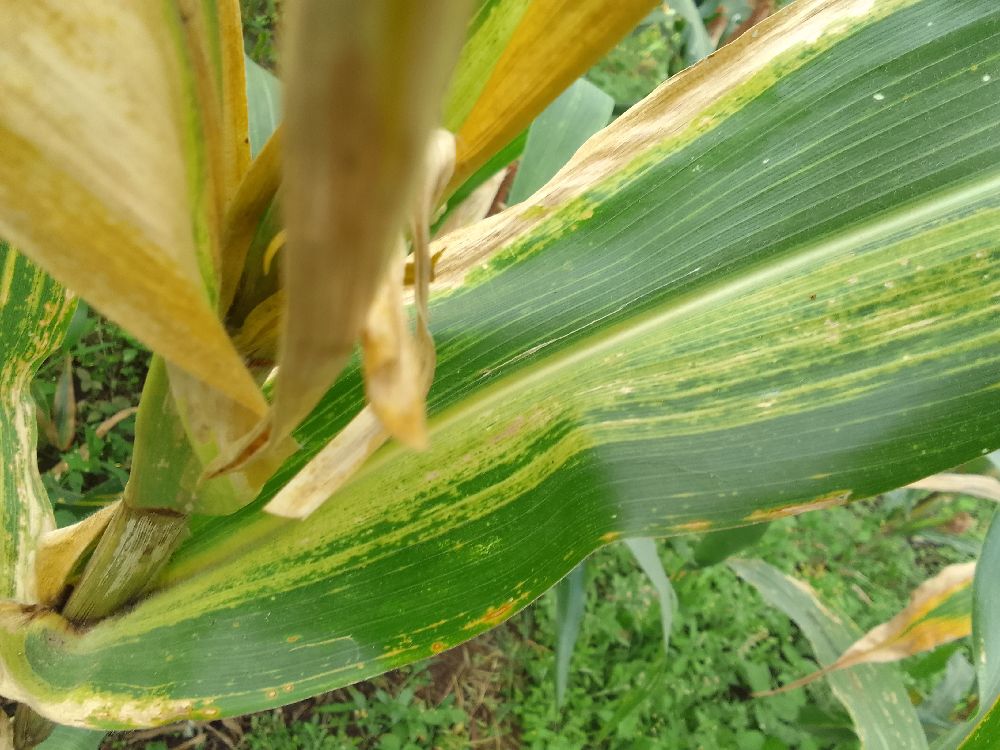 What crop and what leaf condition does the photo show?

maize, maize lethal necrosis
